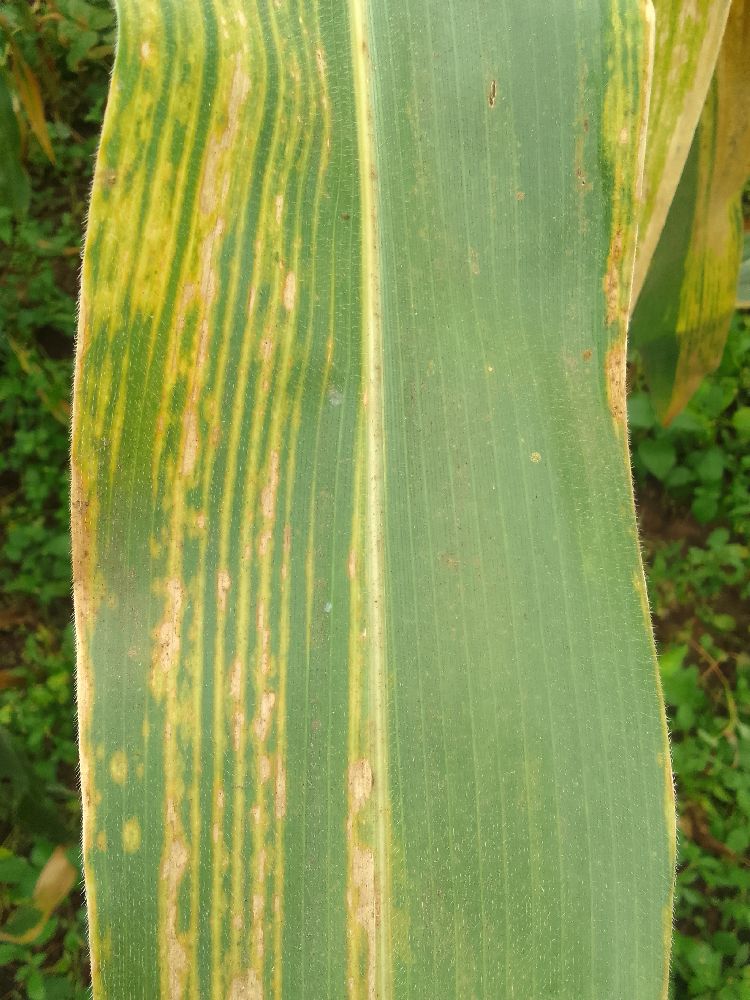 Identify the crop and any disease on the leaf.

maize, maize lethal necrosis
